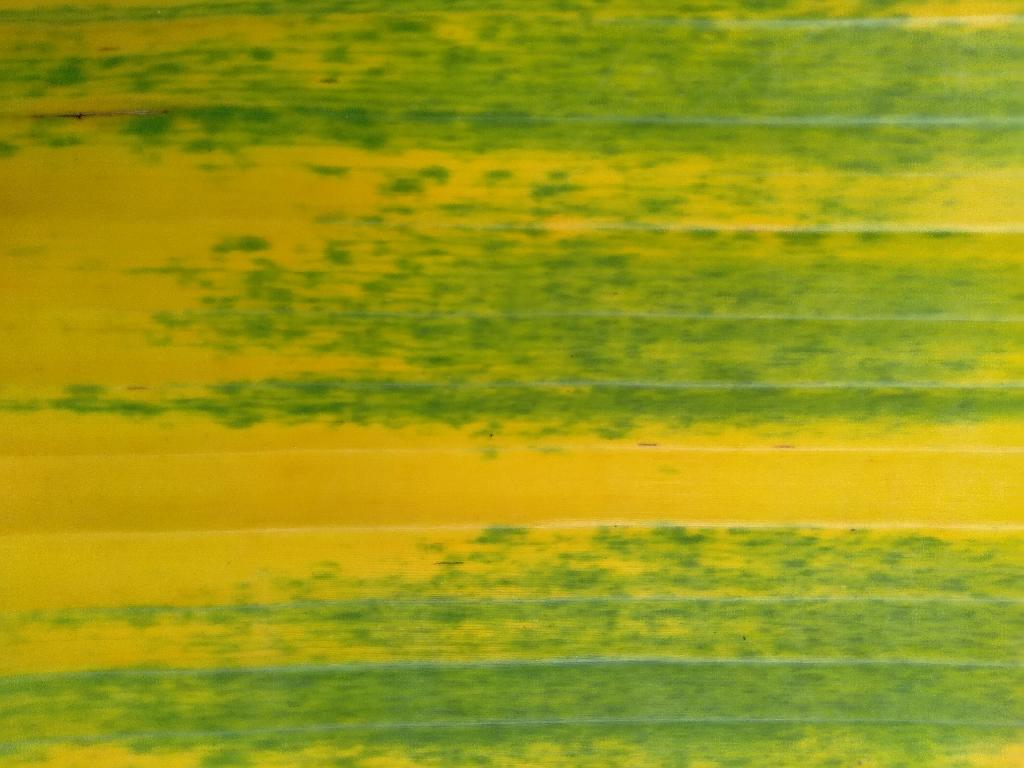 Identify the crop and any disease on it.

banana, fusarium wilt race 1
